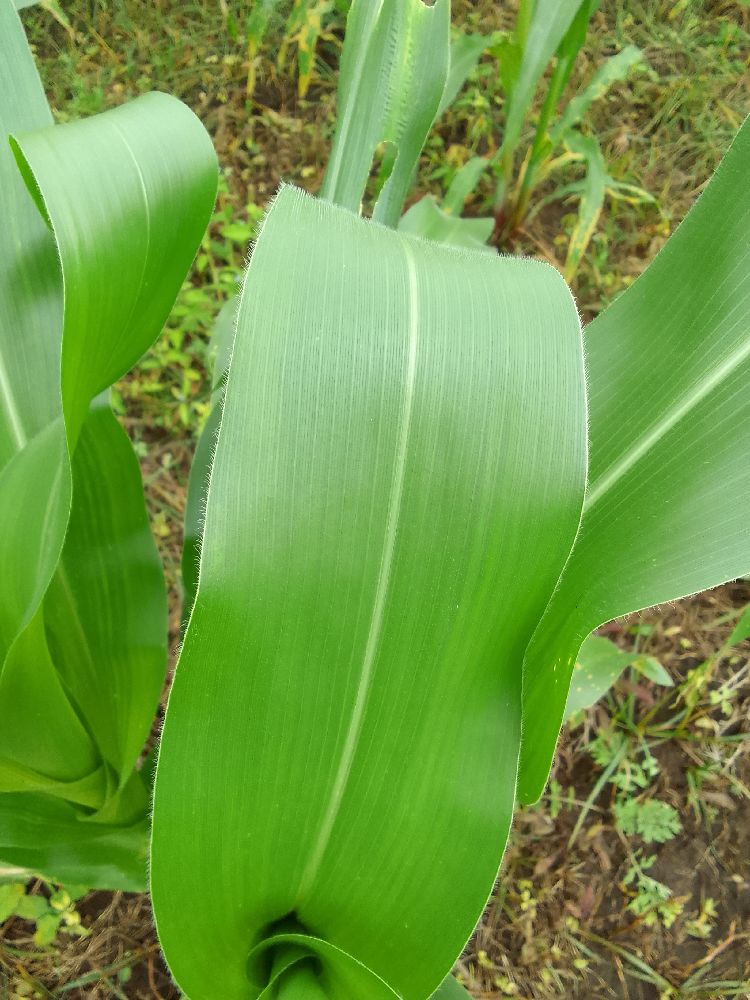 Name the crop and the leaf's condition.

maize, healthy
